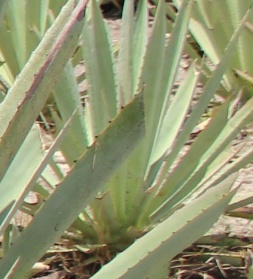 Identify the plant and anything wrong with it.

agave, yellow
